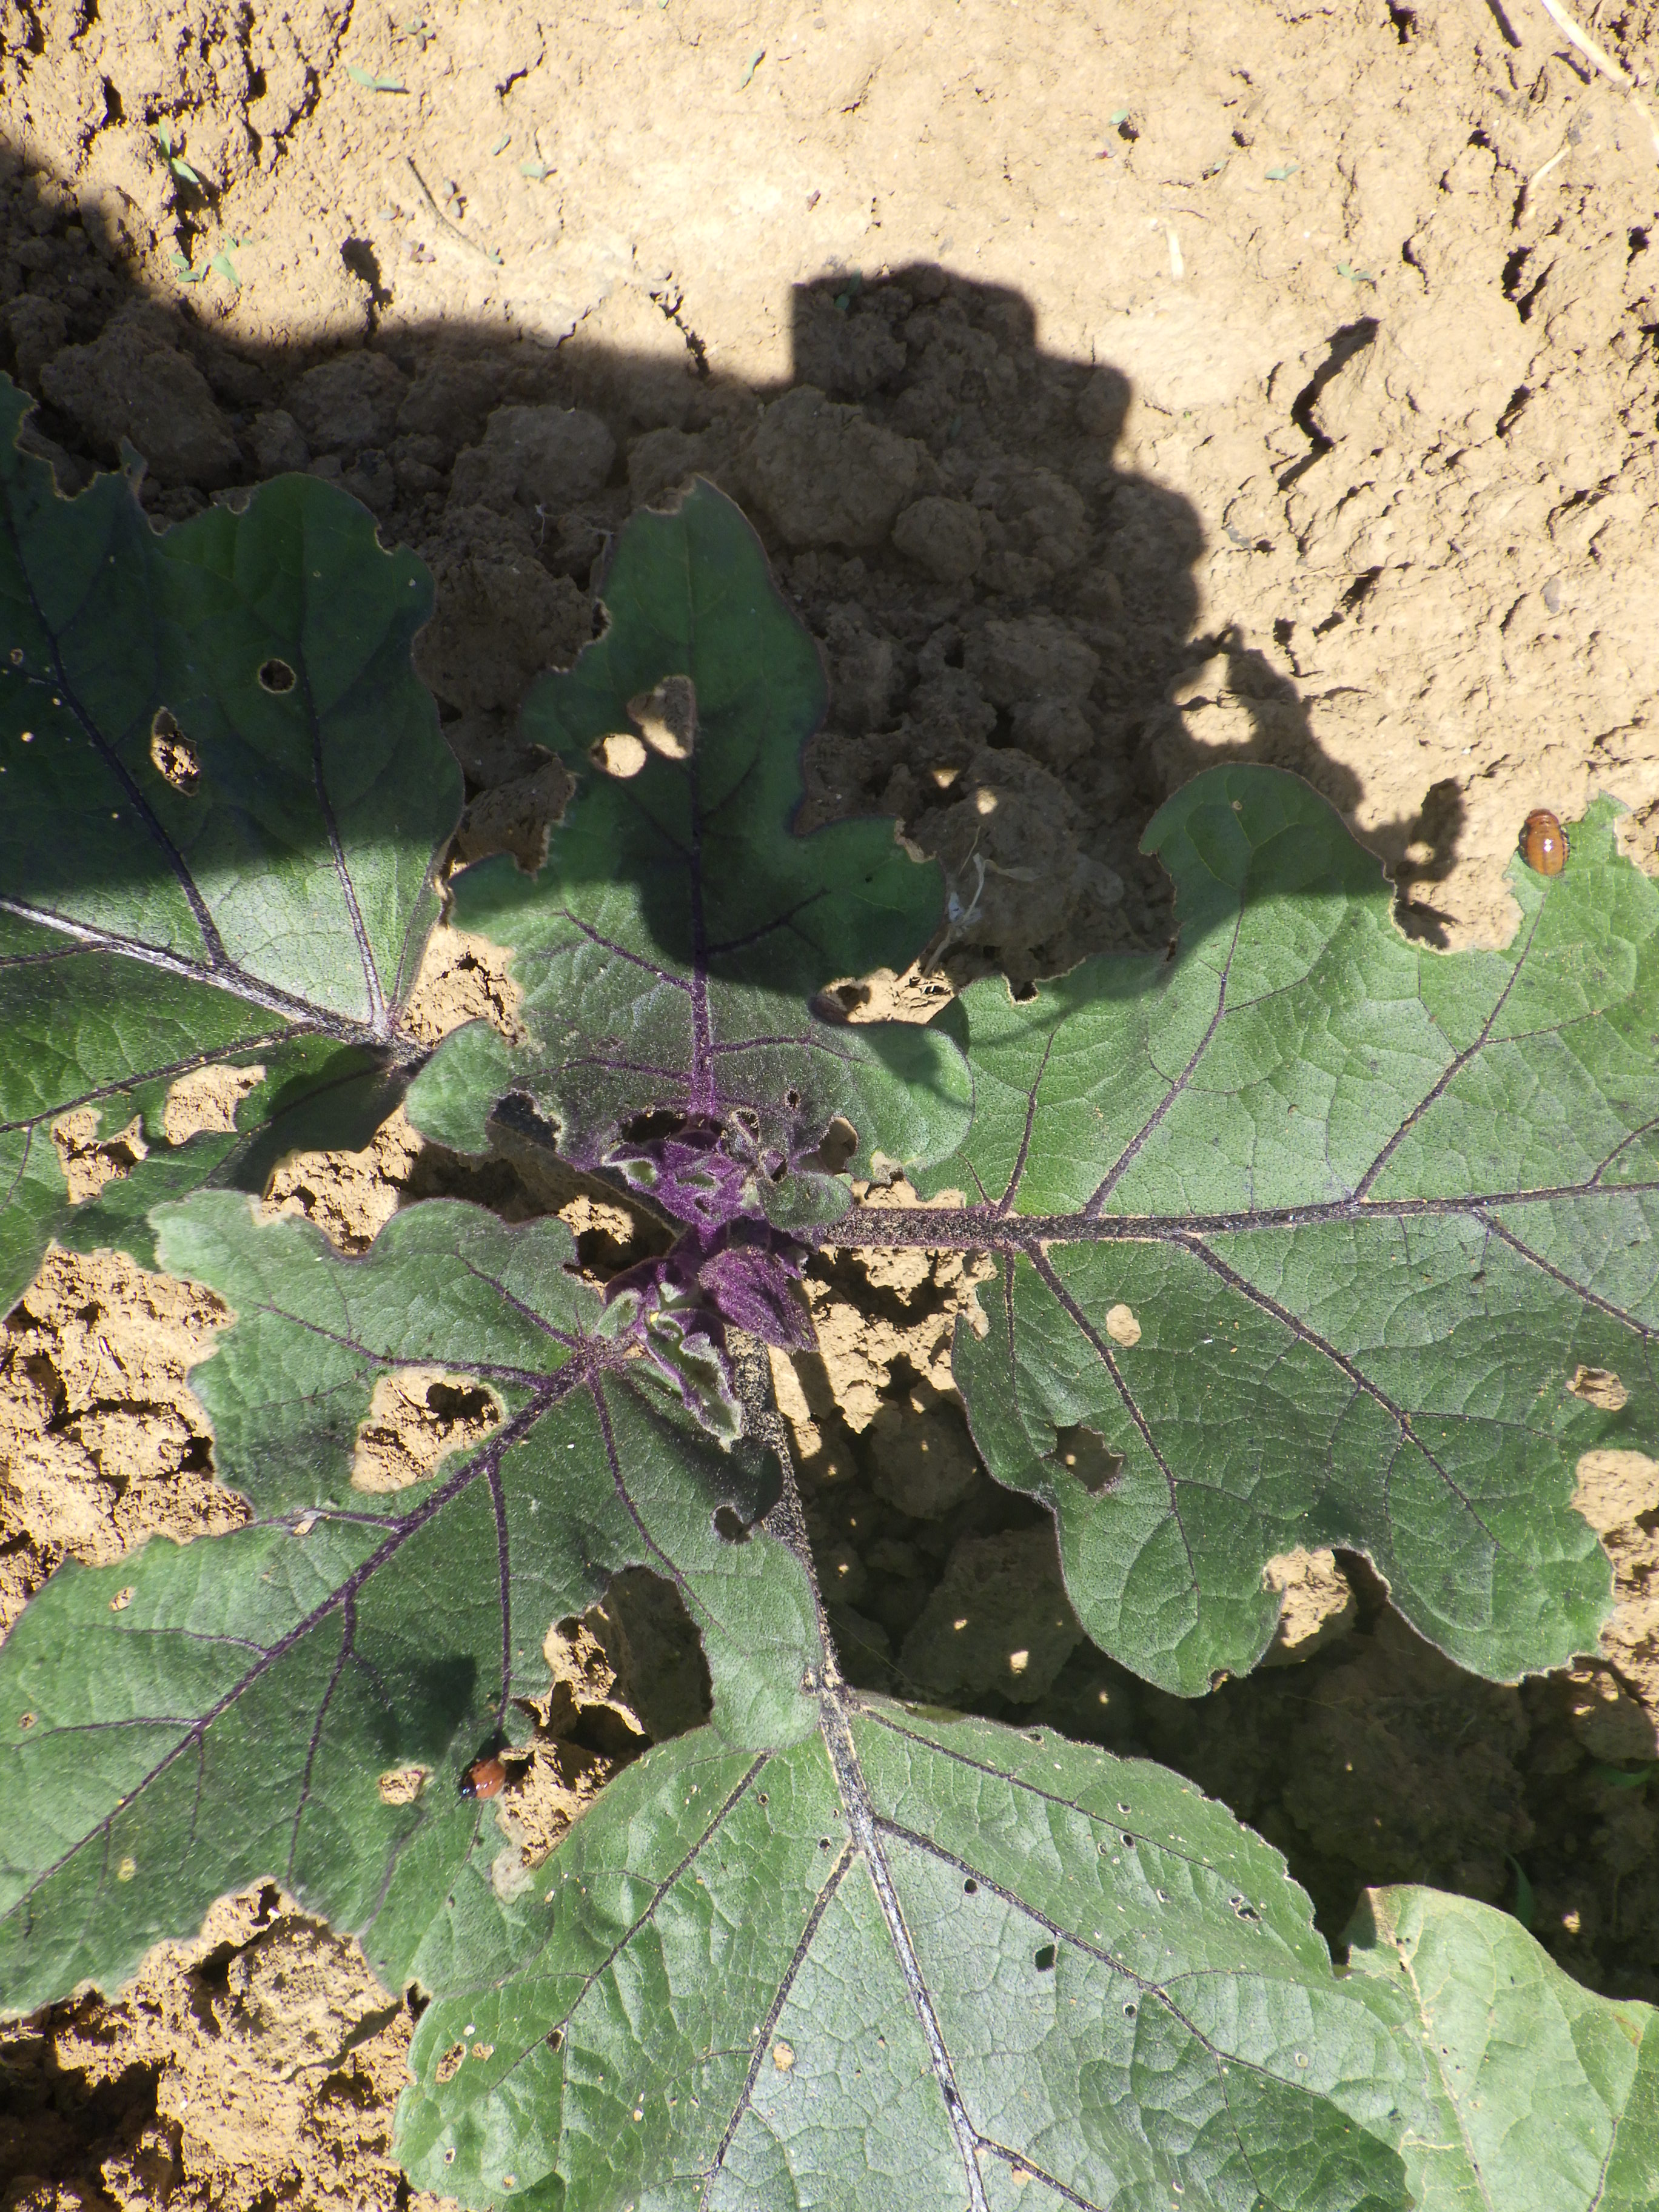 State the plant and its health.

aubergine, altica, colorado potato beetle
